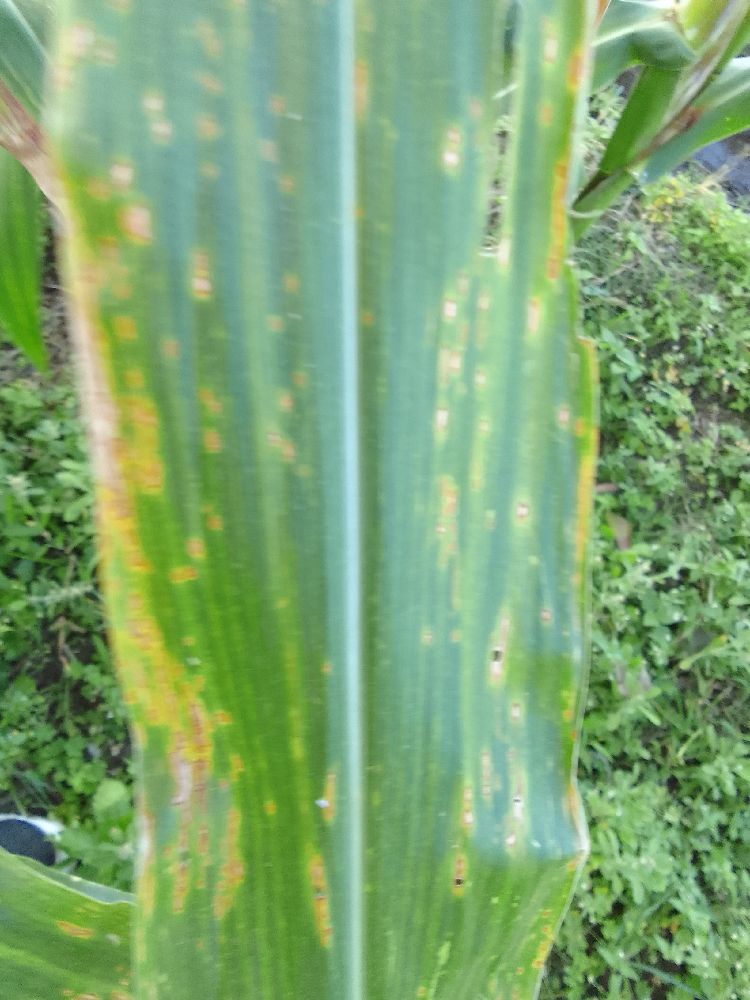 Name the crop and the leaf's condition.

maize, maize lethal necrosis
